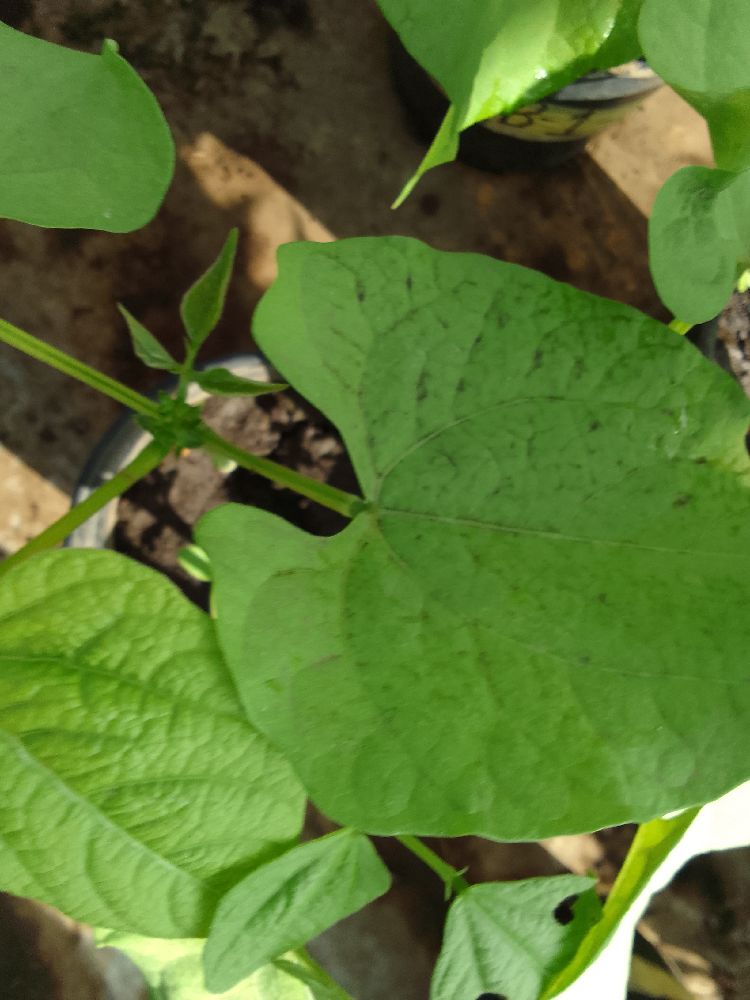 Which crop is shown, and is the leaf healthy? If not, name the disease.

common bean, healthy
